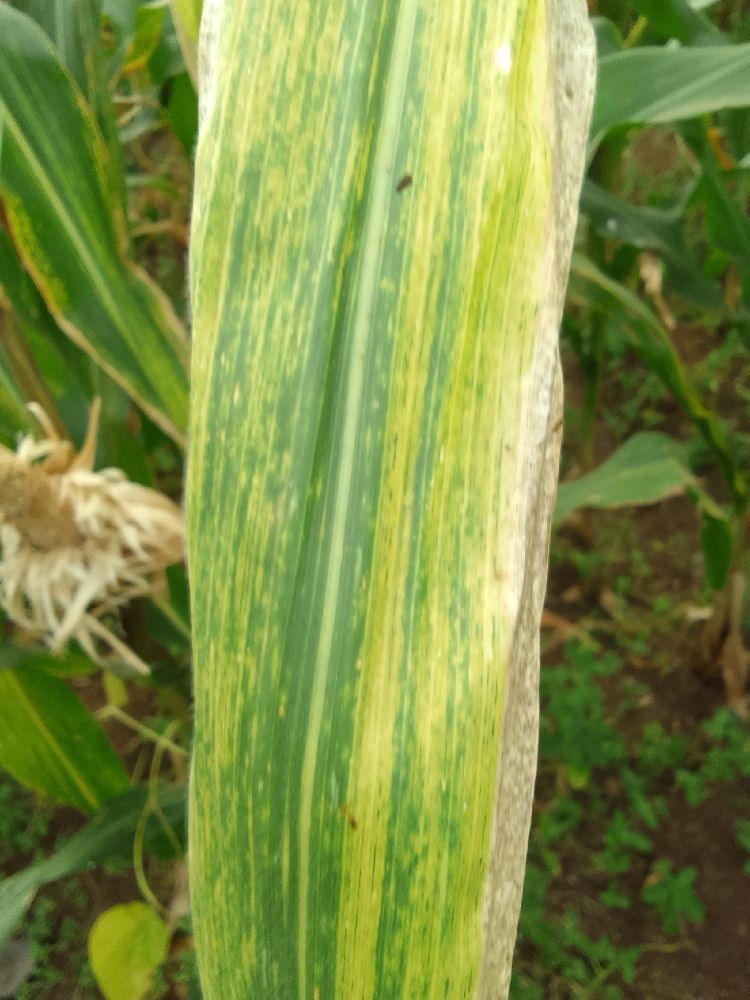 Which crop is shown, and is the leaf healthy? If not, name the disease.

maize, maize lethal necrosis
